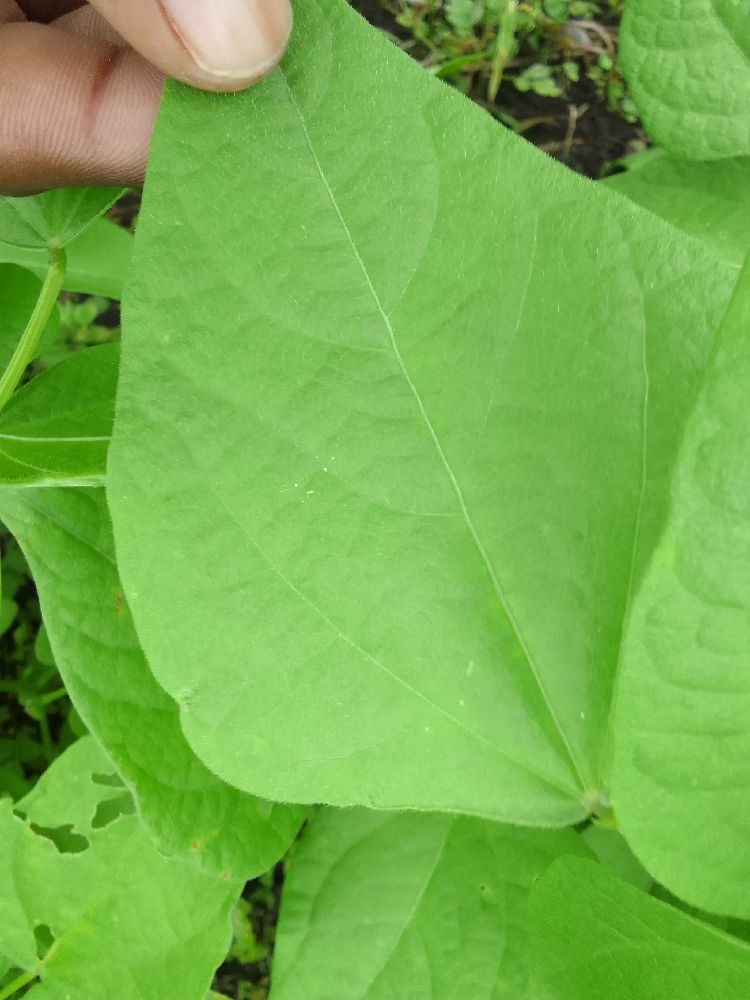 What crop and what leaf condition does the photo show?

common bean, healthy
